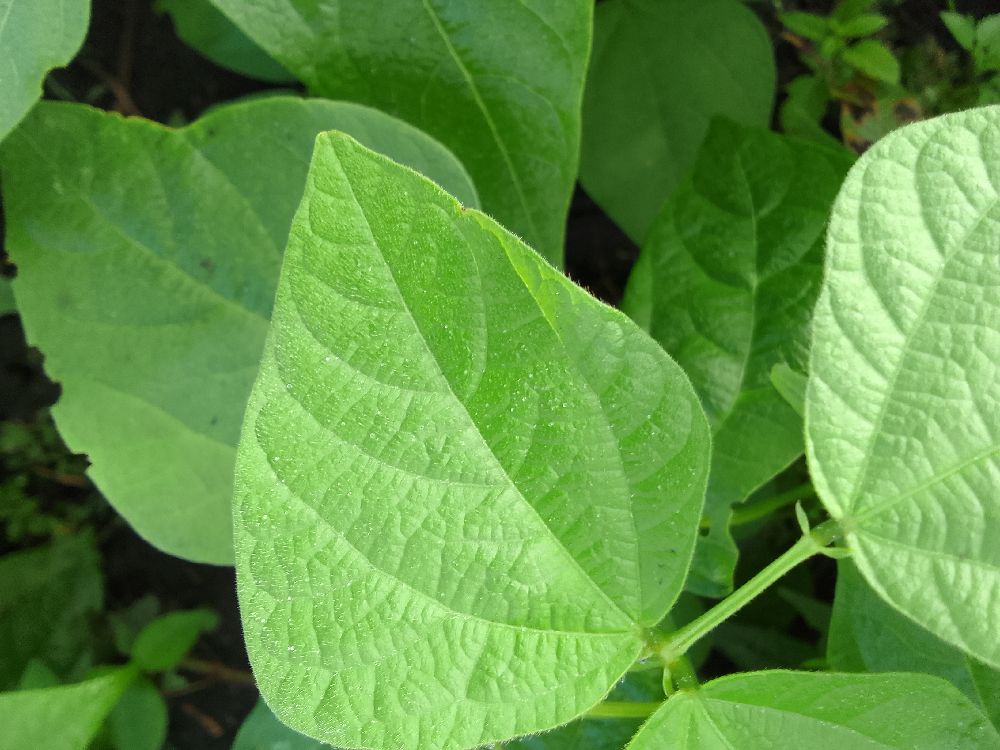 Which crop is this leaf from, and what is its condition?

common bean, healthy
